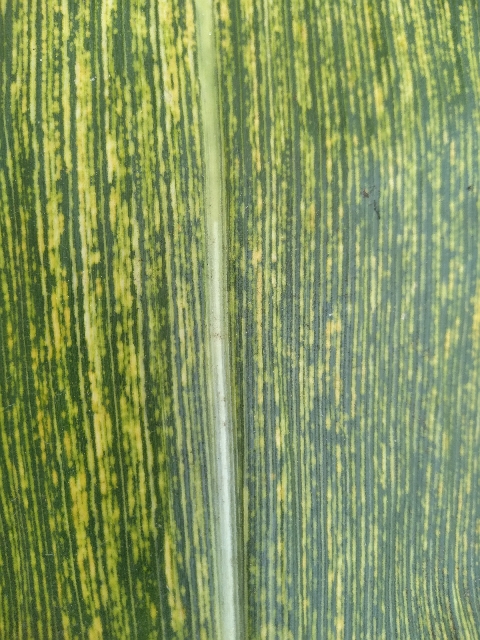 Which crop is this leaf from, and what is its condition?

maize, maize streak virus
